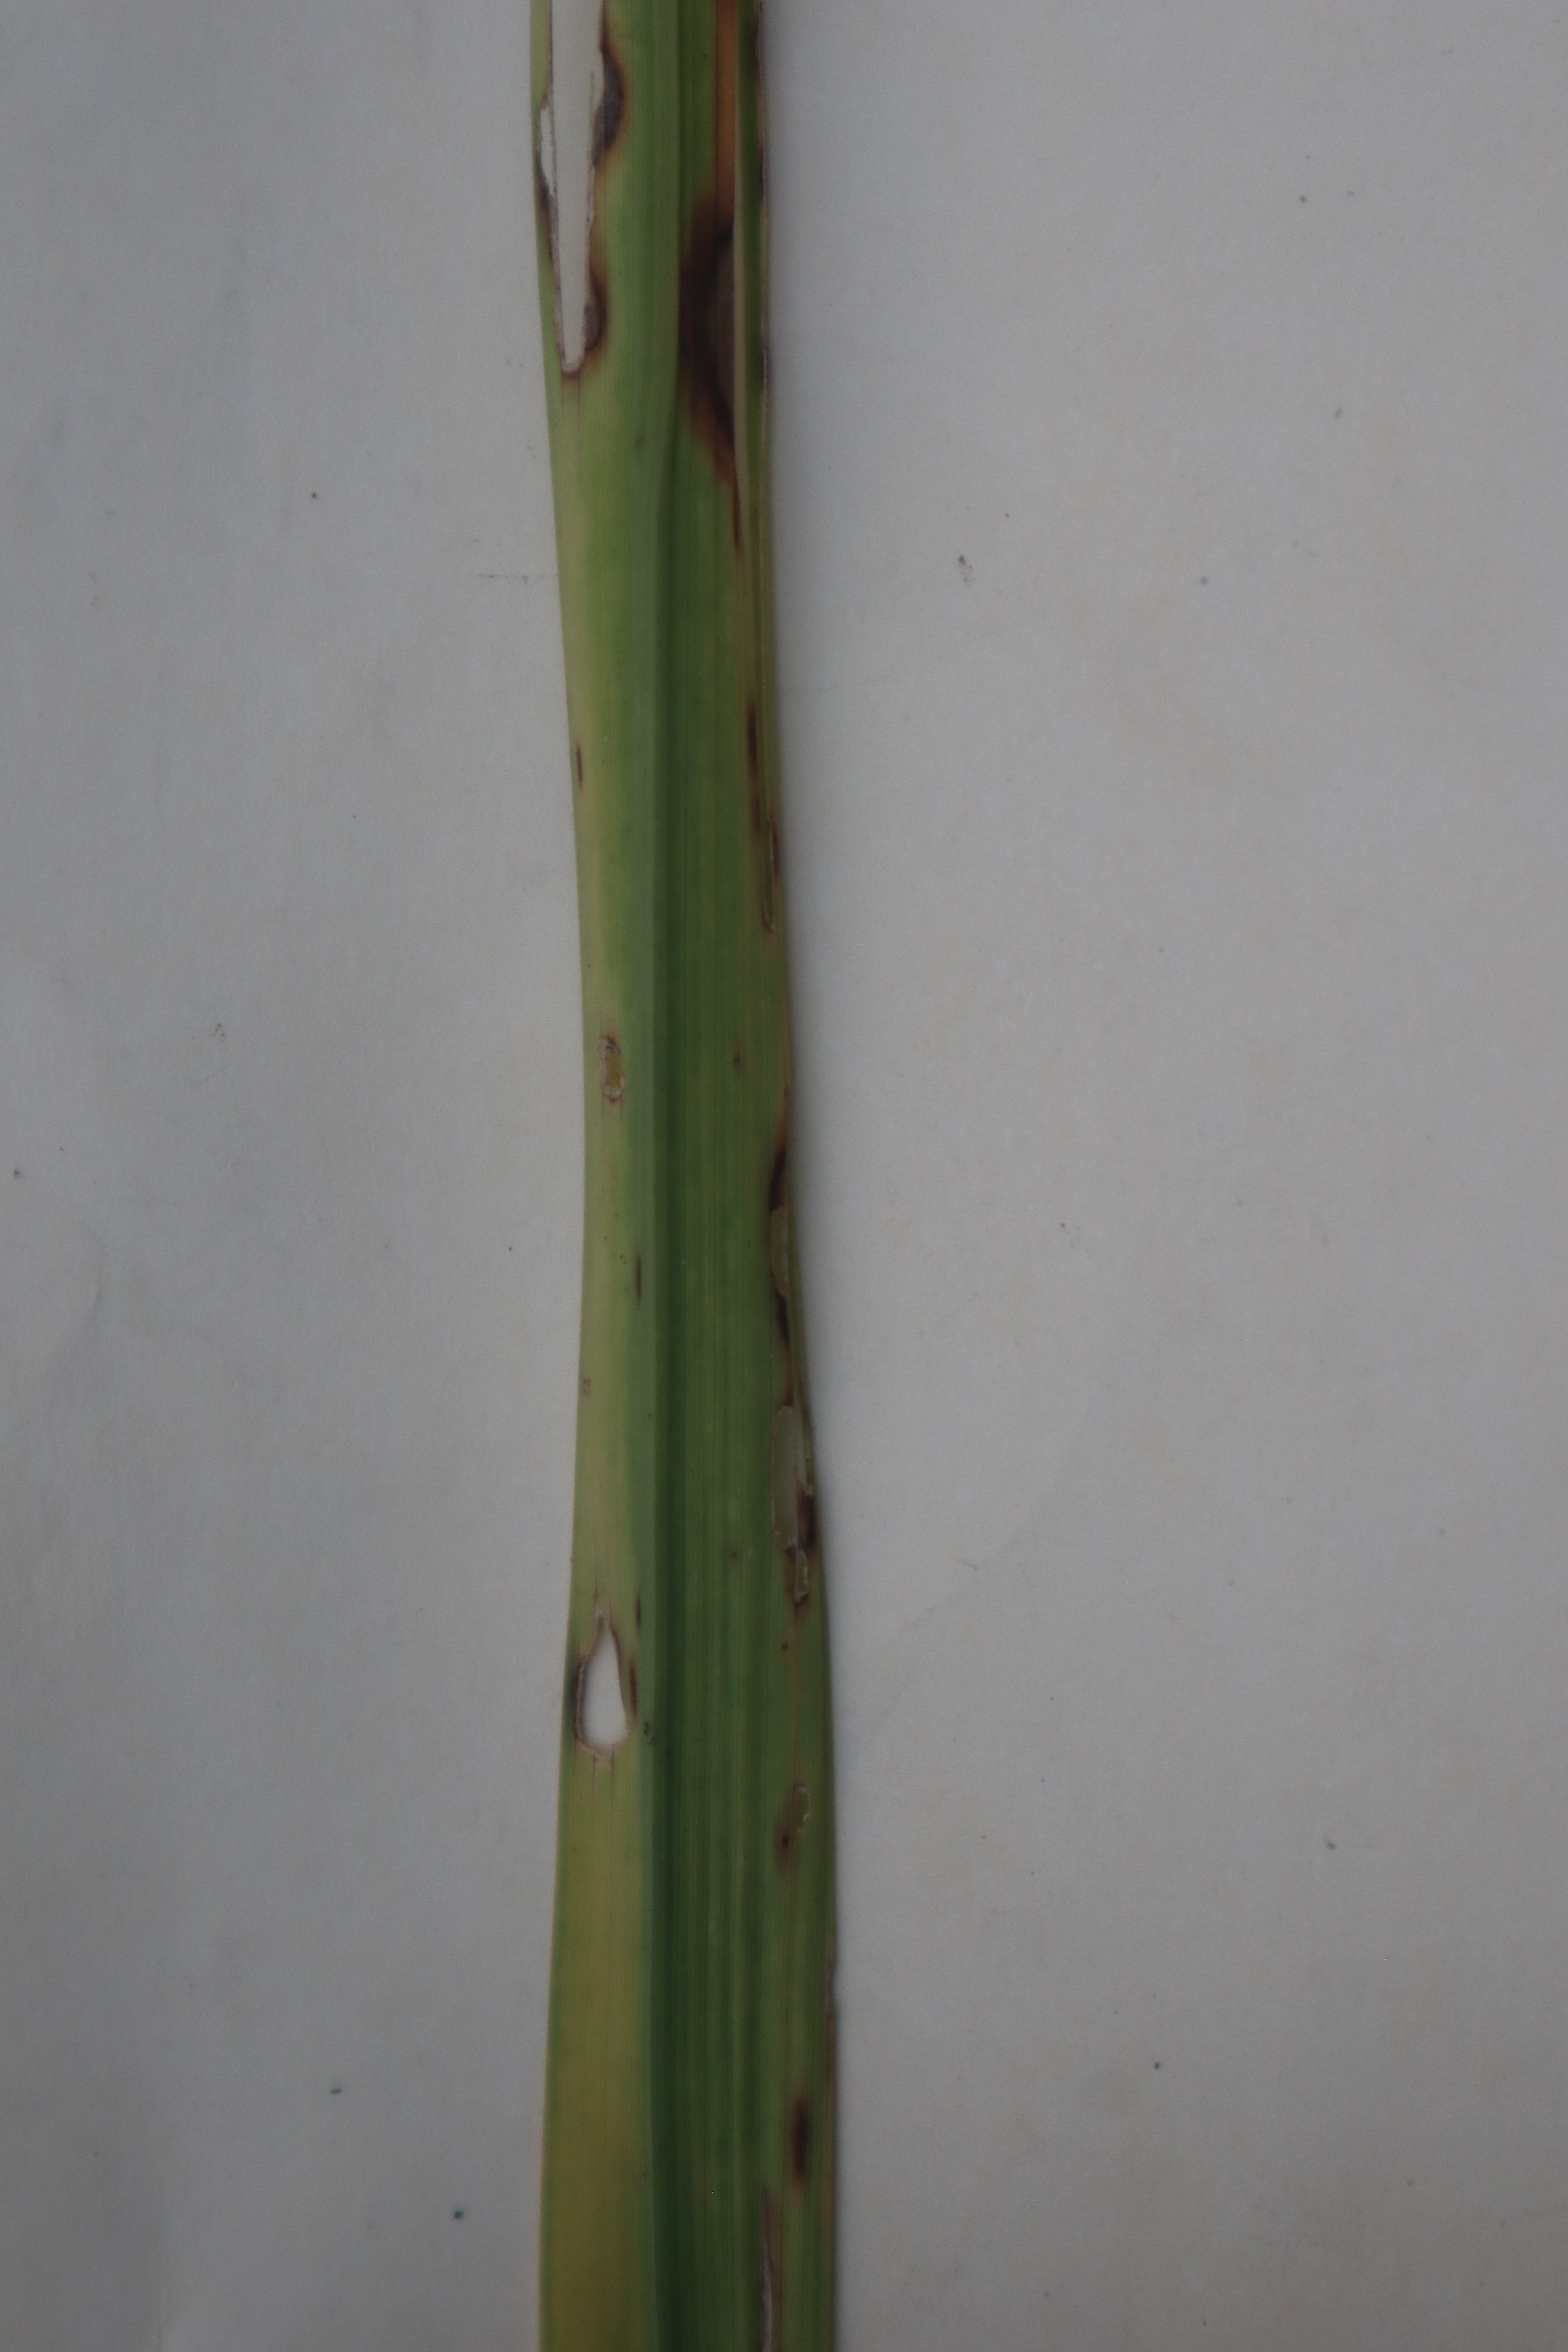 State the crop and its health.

rice, brown spots
